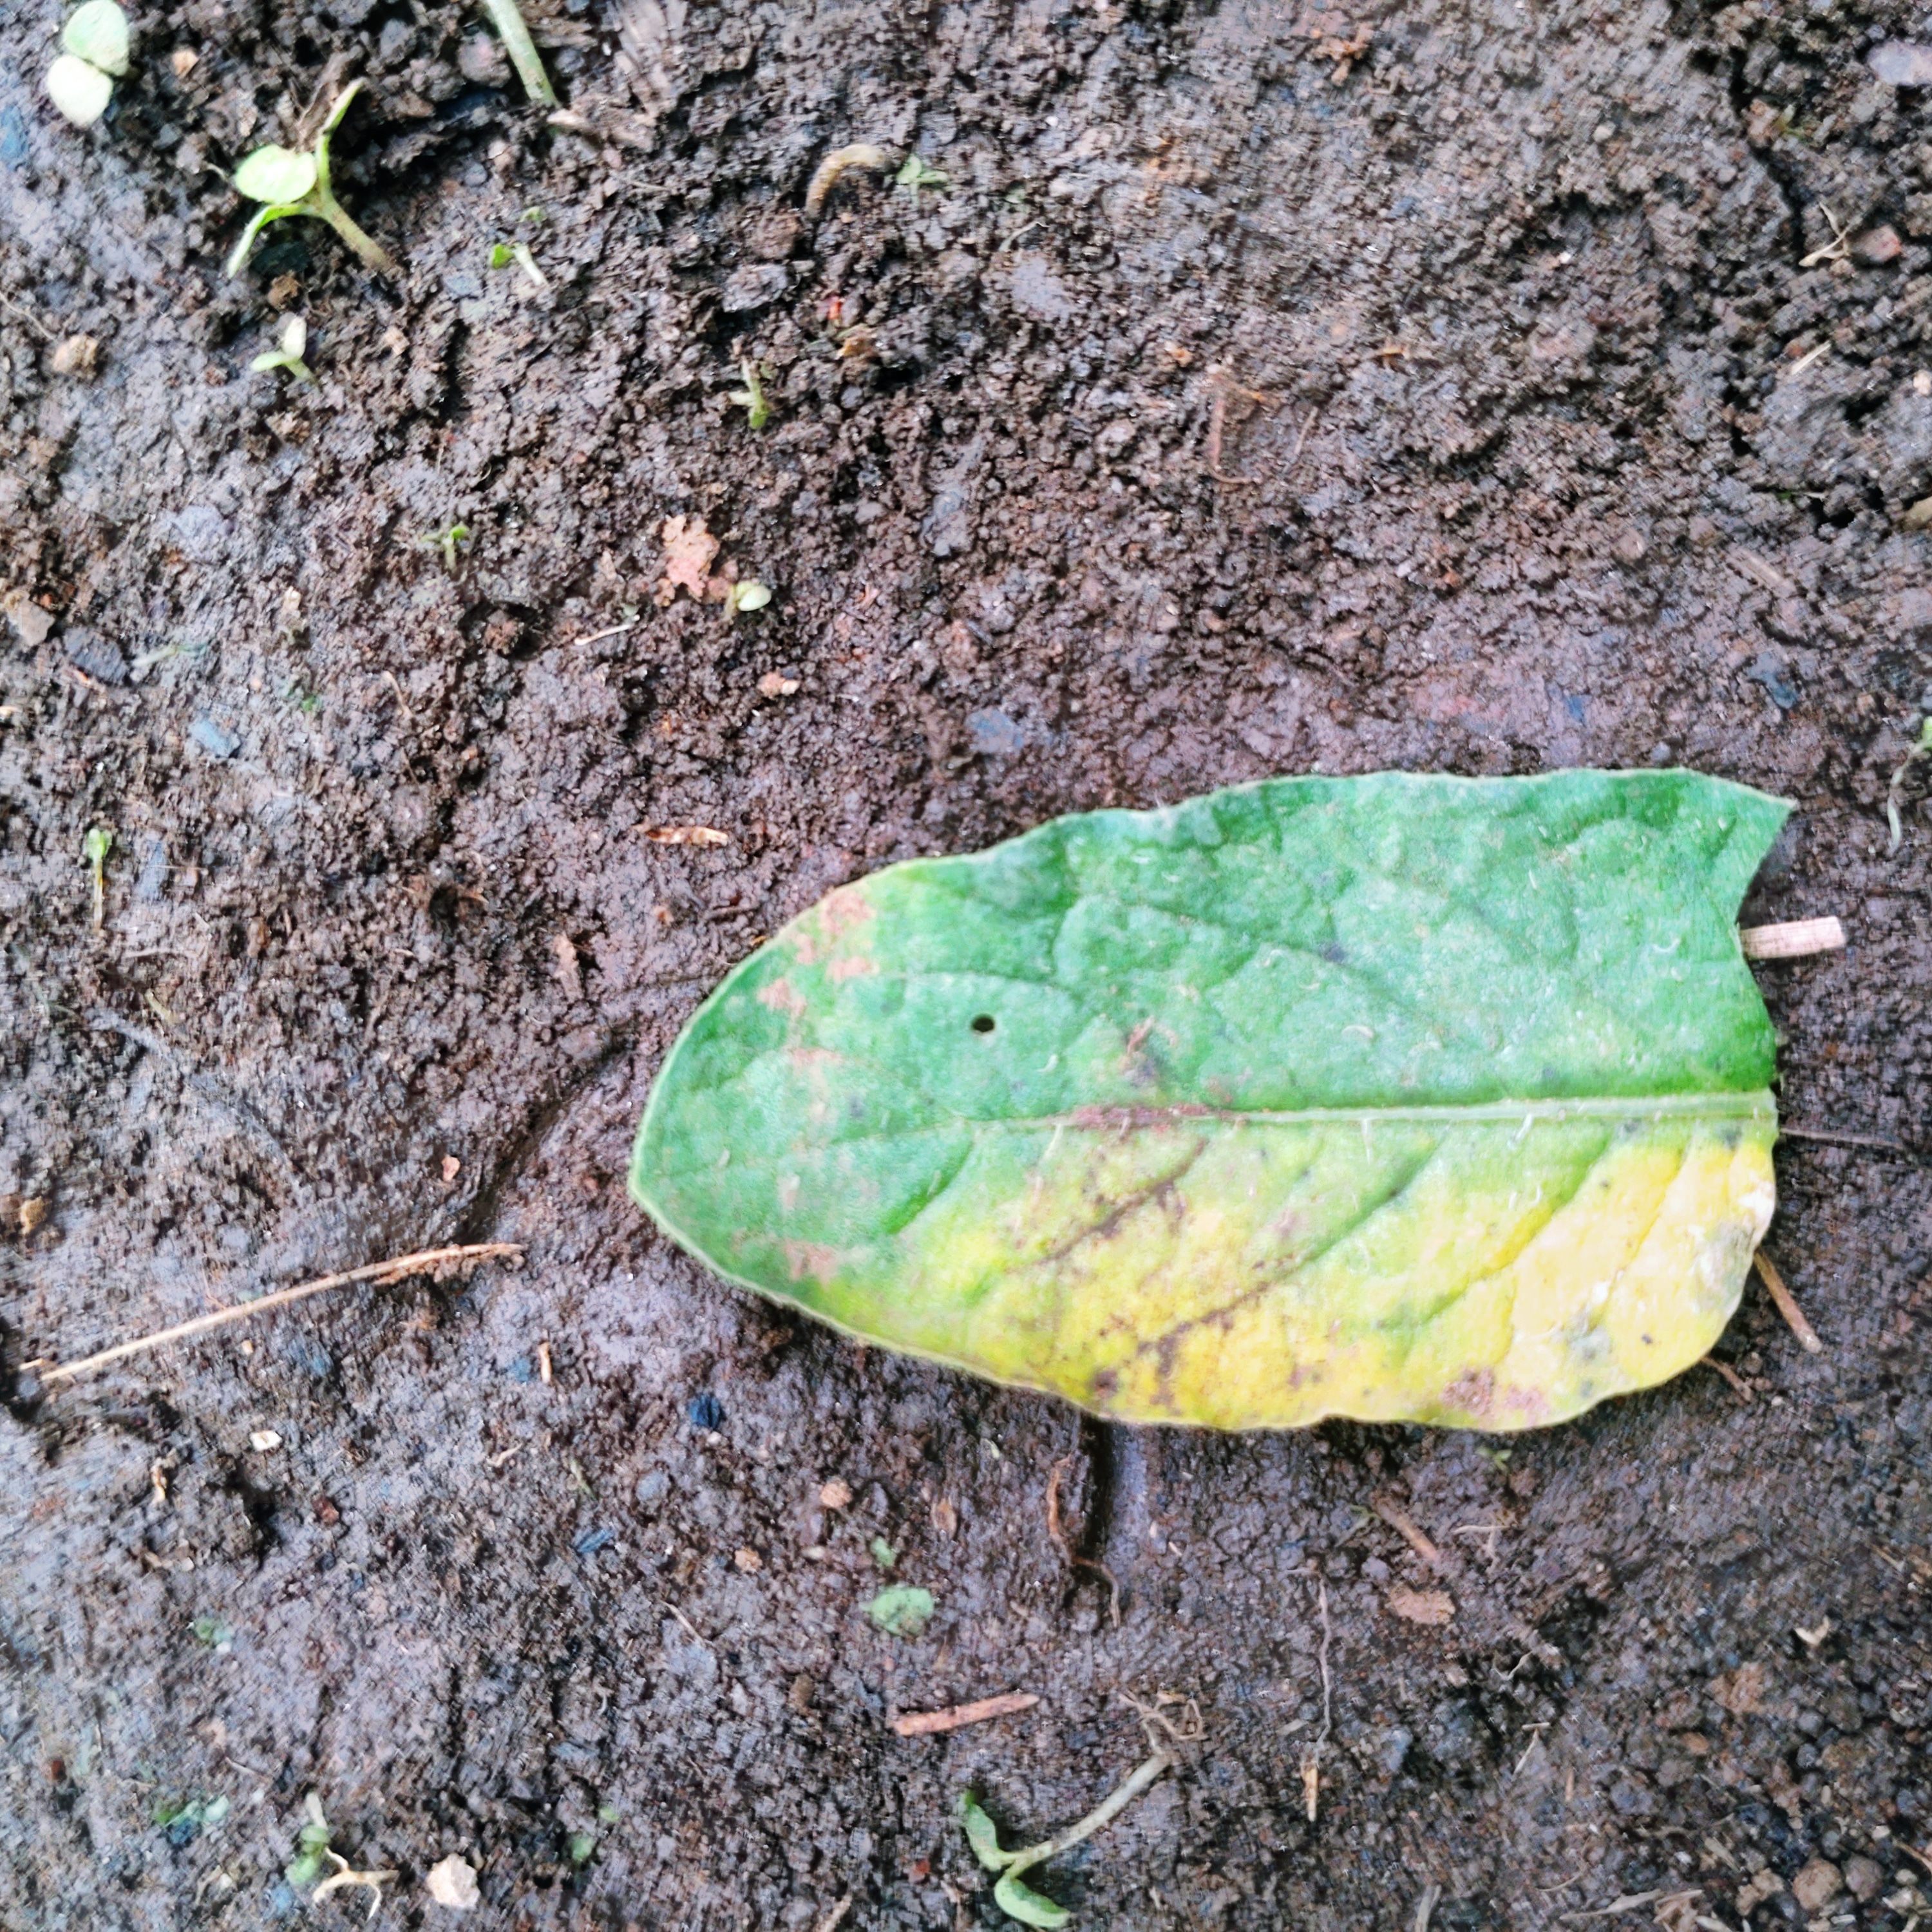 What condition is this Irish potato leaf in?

late blight
